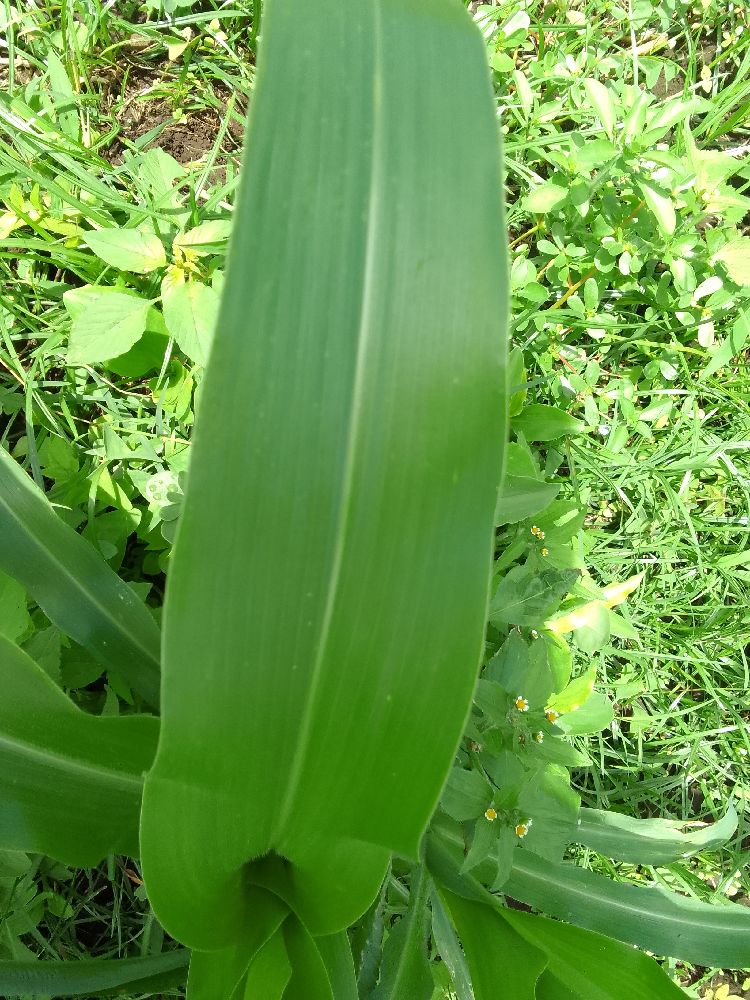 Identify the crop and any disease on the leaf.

maize, healthy
